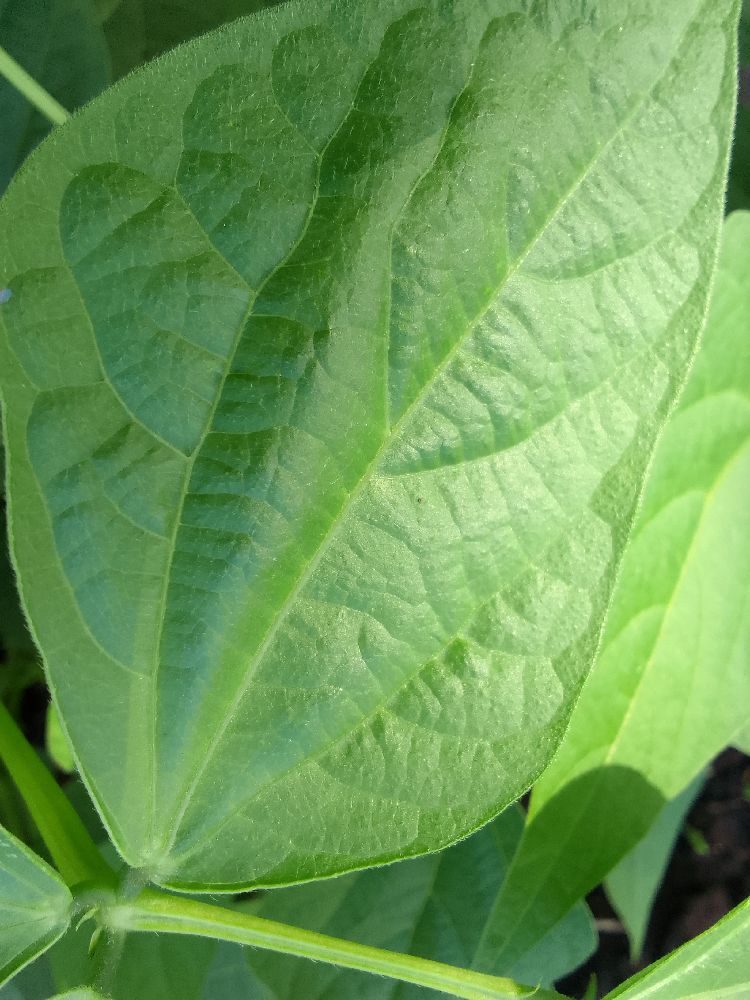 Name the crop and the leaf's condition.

common bean, healthy
